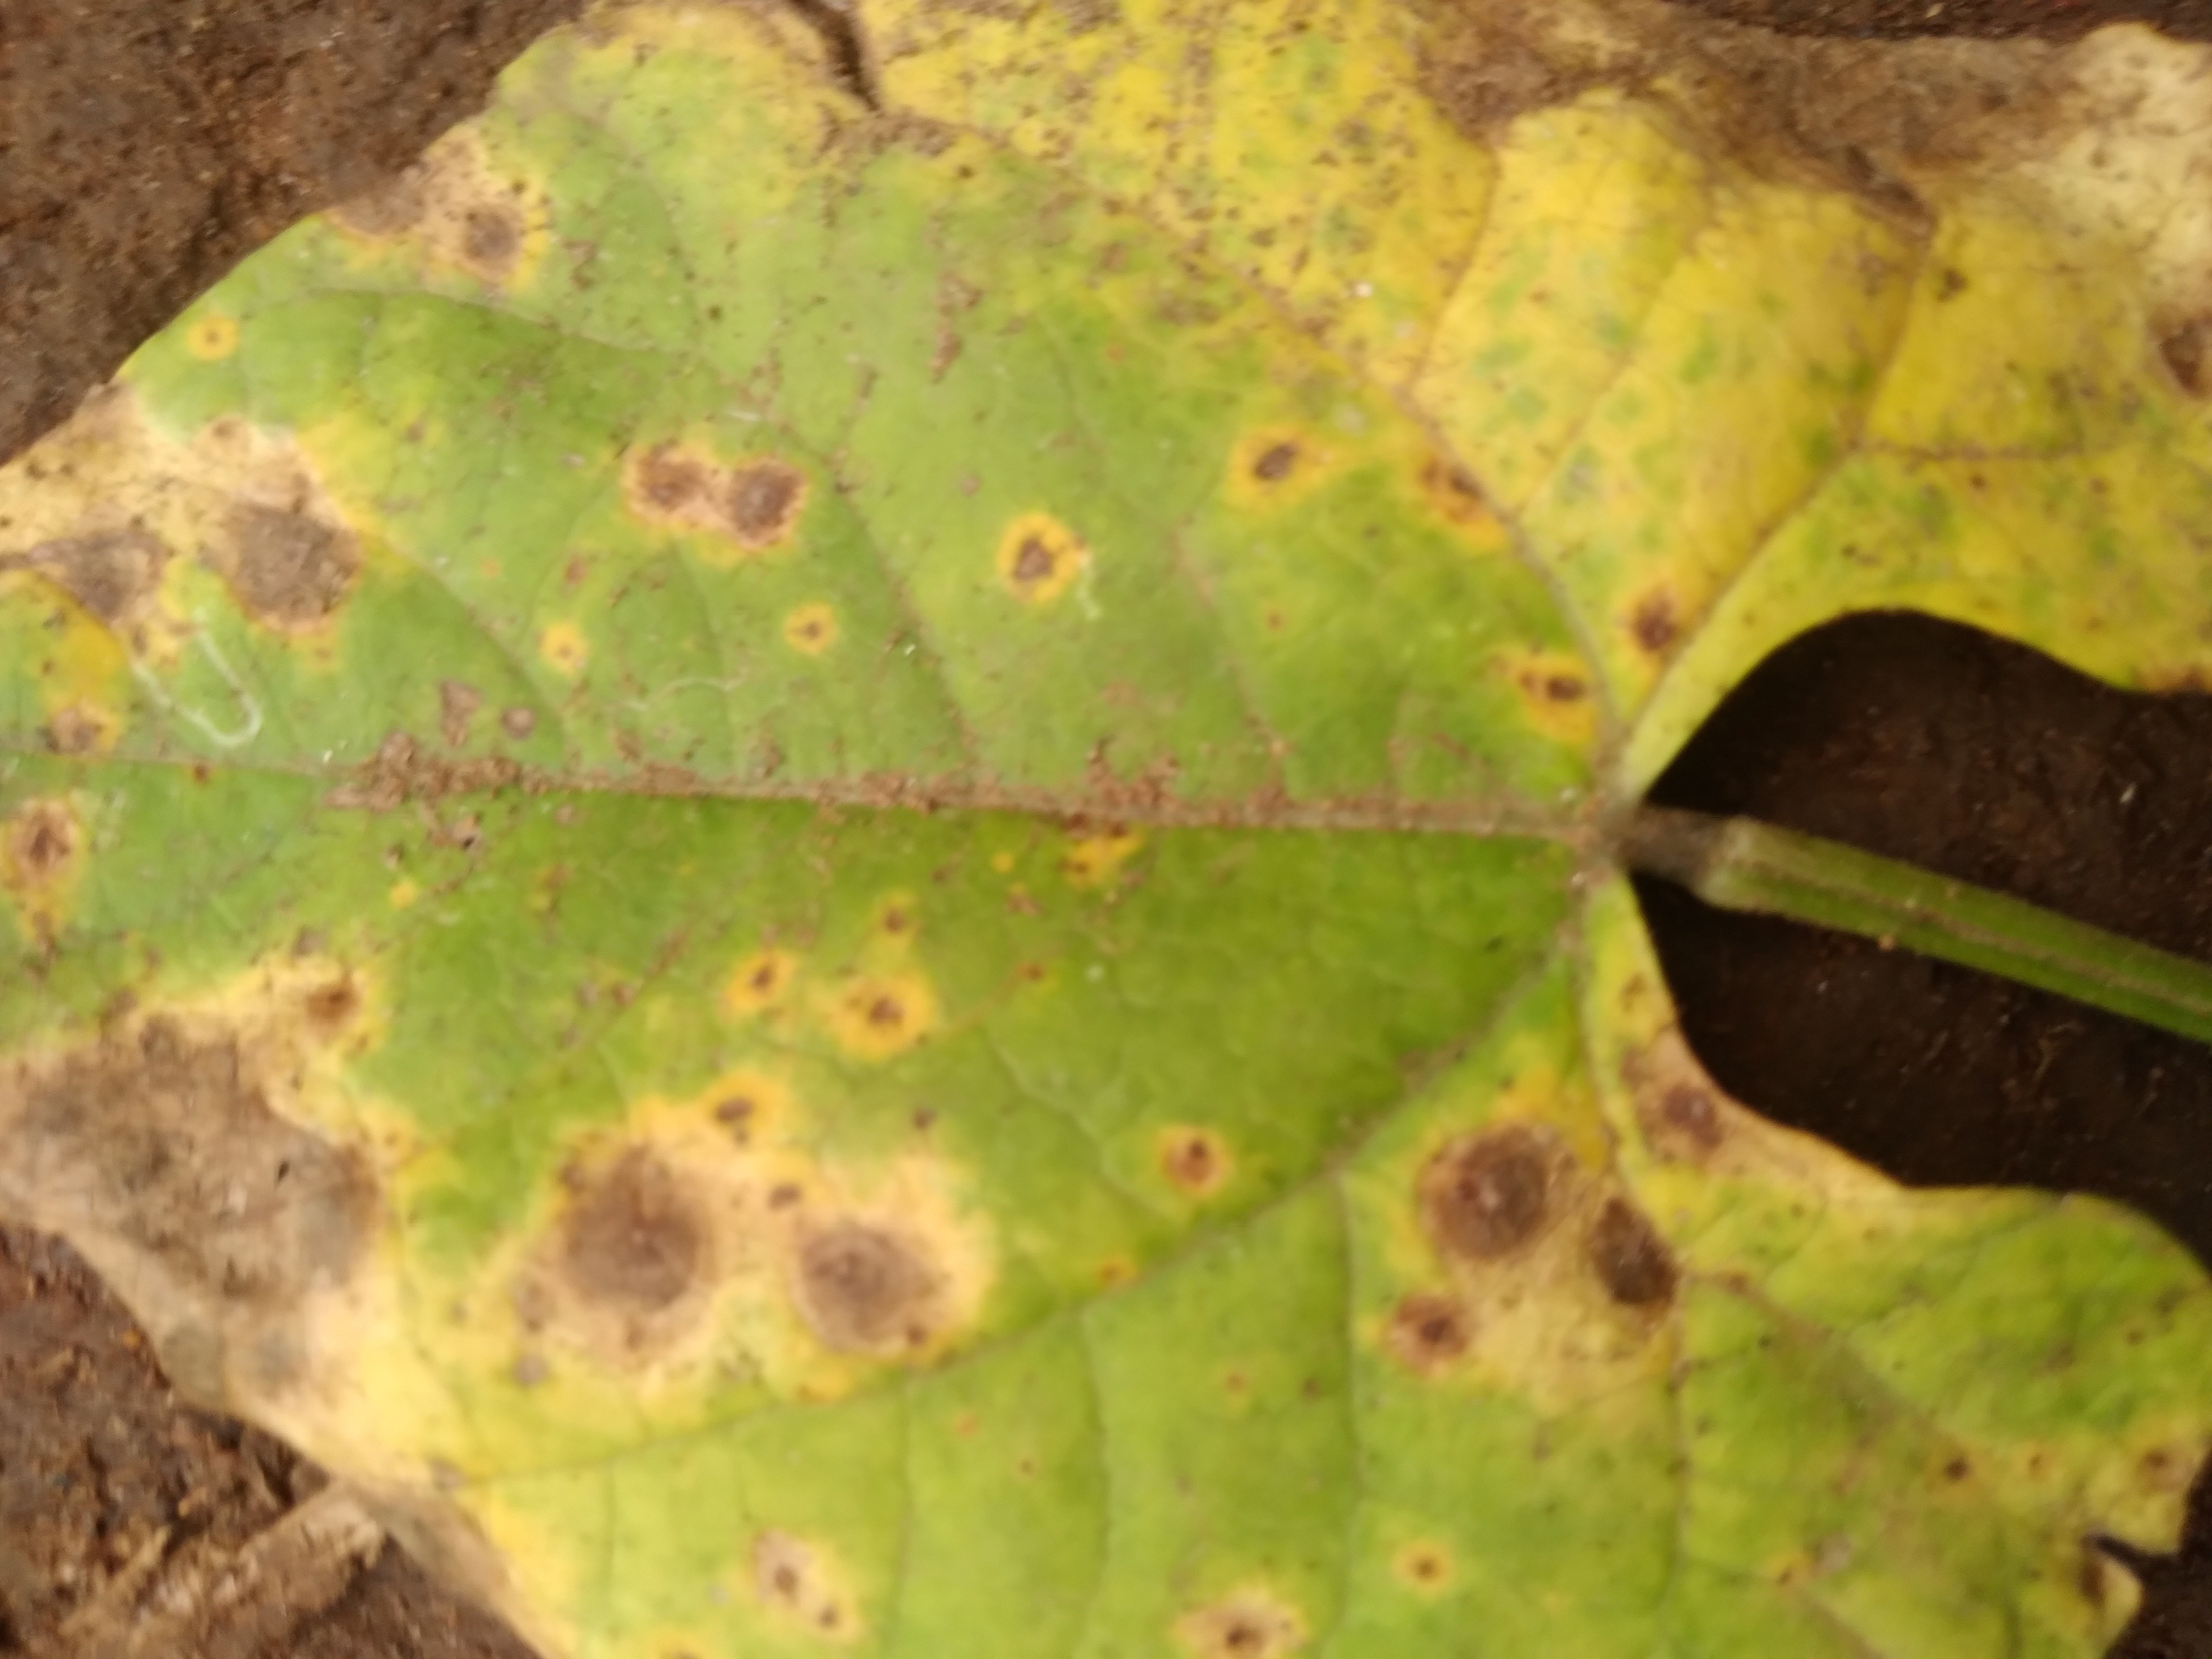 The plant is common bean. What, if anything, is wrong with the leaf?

rust
